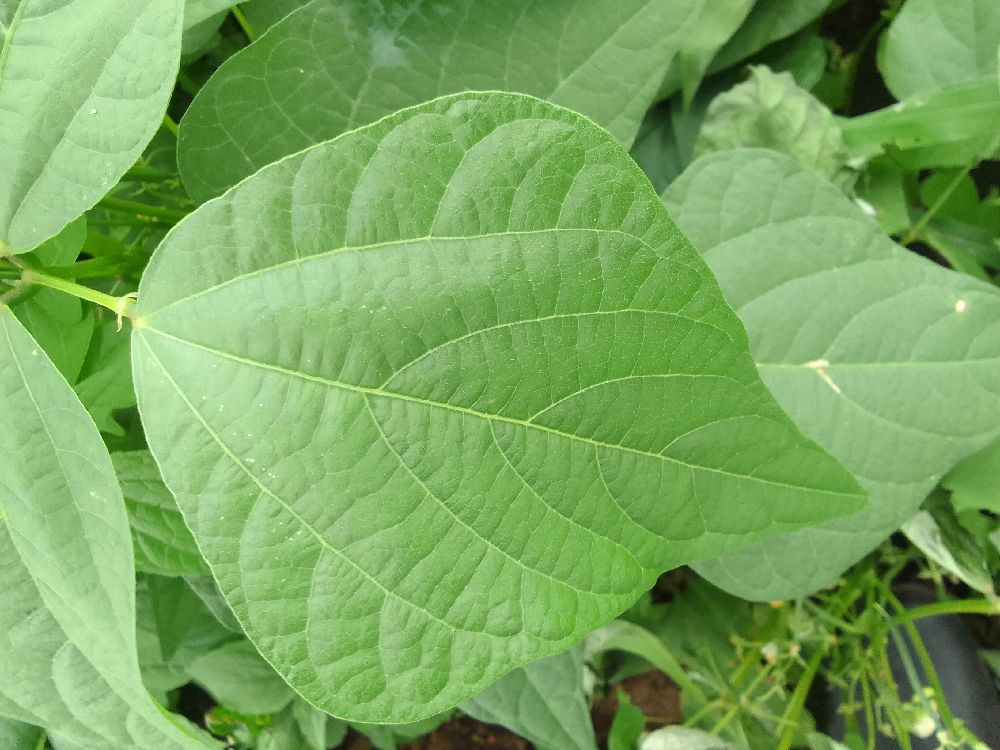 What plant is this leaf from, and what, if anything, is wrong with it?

common bean, healthy
